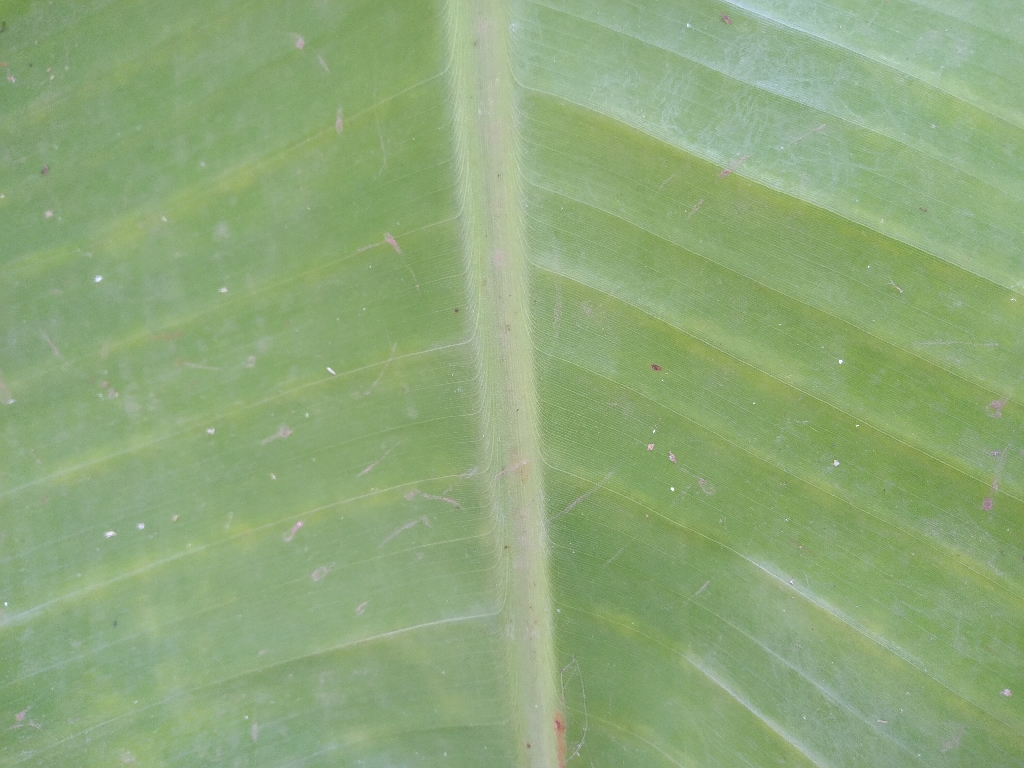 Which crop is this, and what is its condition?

banana, healthy
